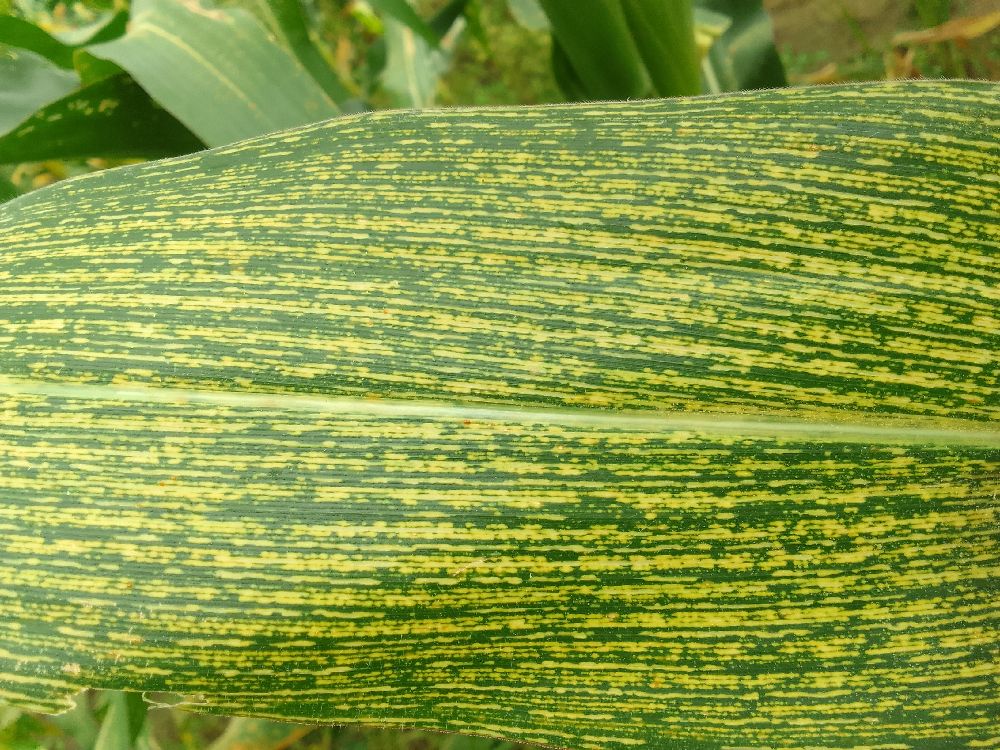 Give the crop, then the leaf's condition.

maize, maize streak virus
